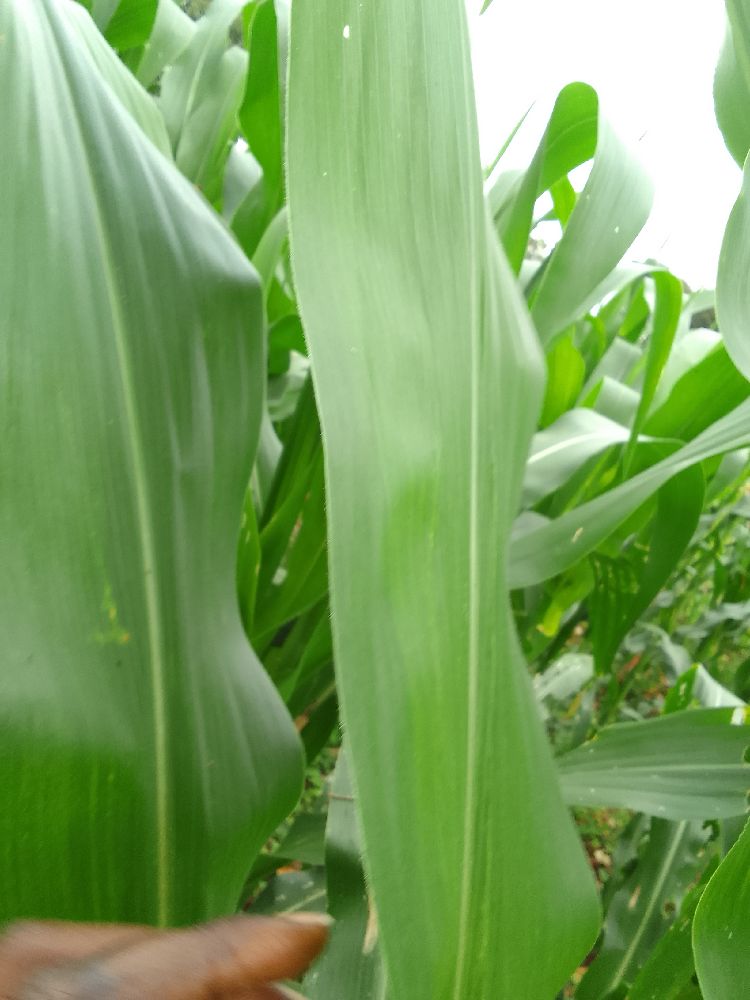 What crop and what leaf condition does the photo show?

maize, healthy
